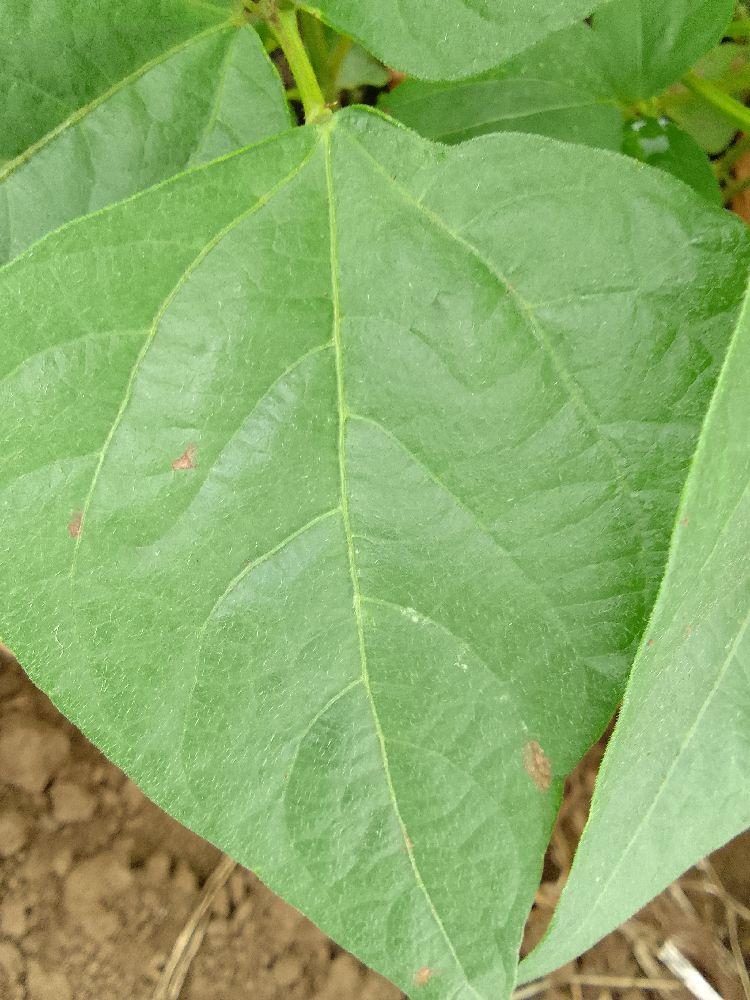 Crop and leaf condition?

common bean, healthy
